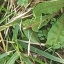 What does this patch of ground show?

structured weed
